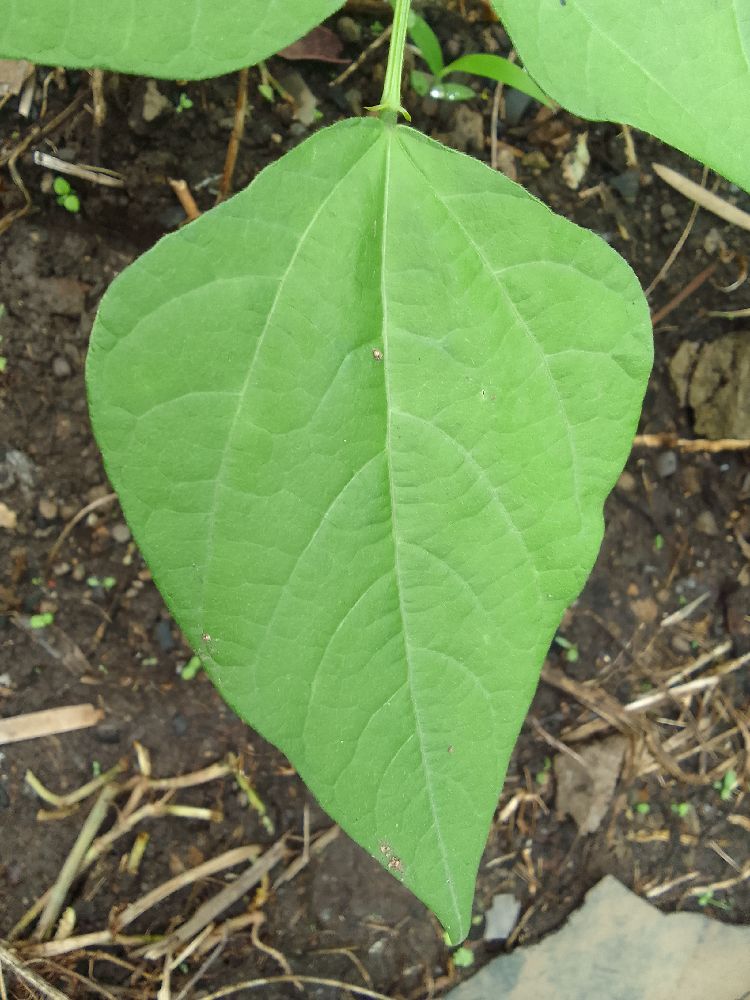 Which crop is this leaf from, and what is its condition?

common bean, healthy
